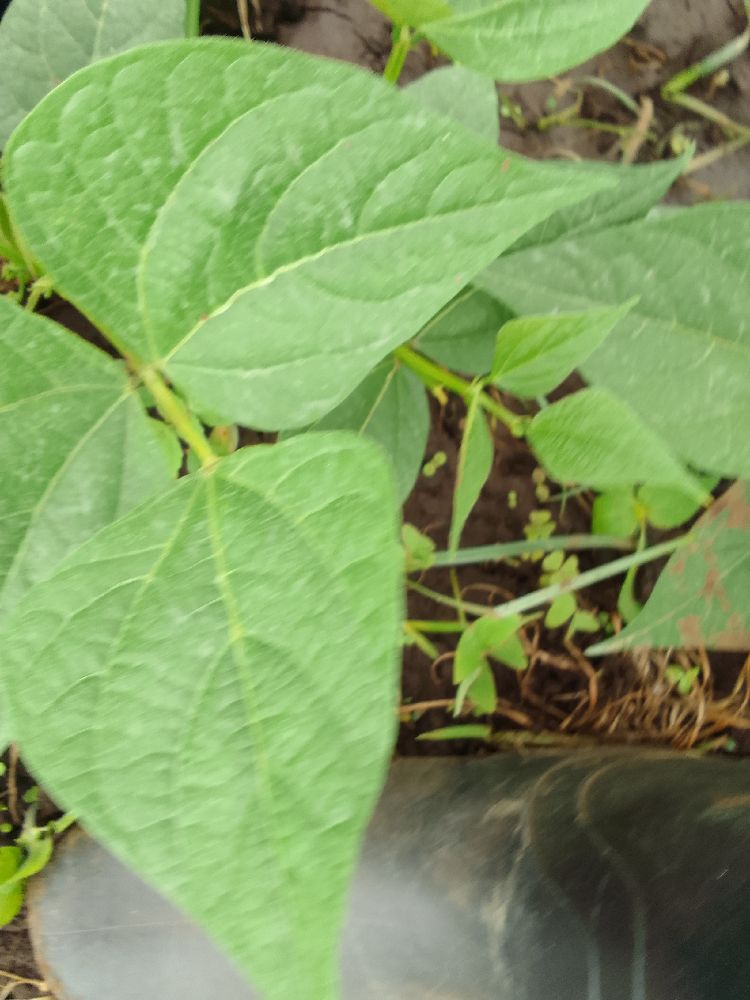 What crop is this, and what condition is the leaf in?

common bean, healthy
